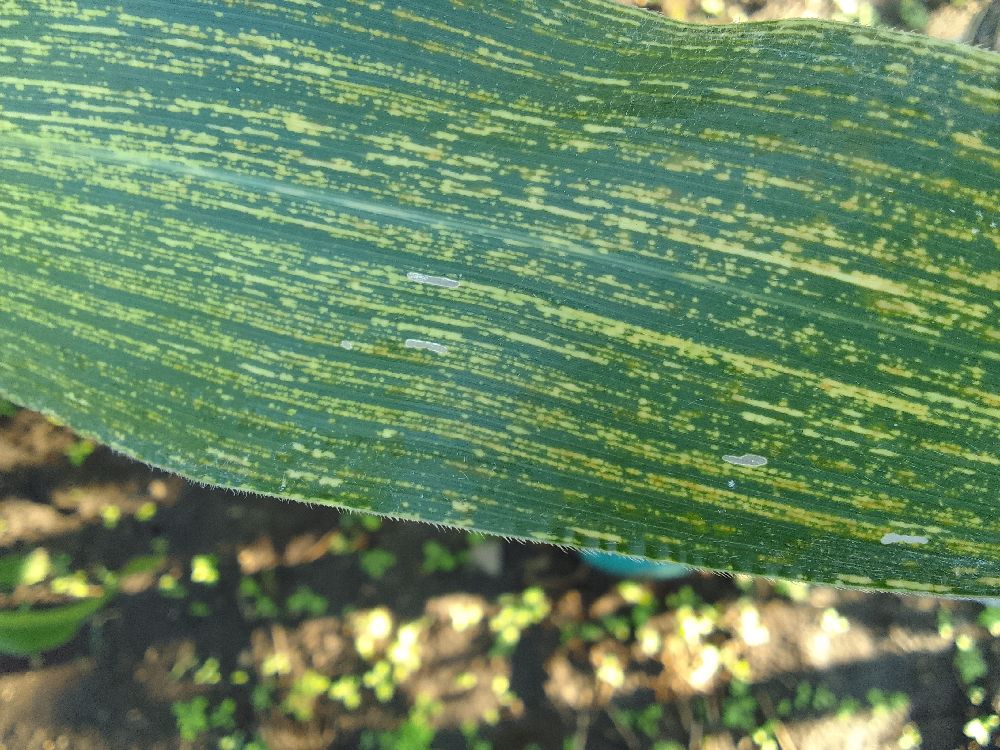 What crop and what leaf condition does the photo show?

maize, maize streak virus
